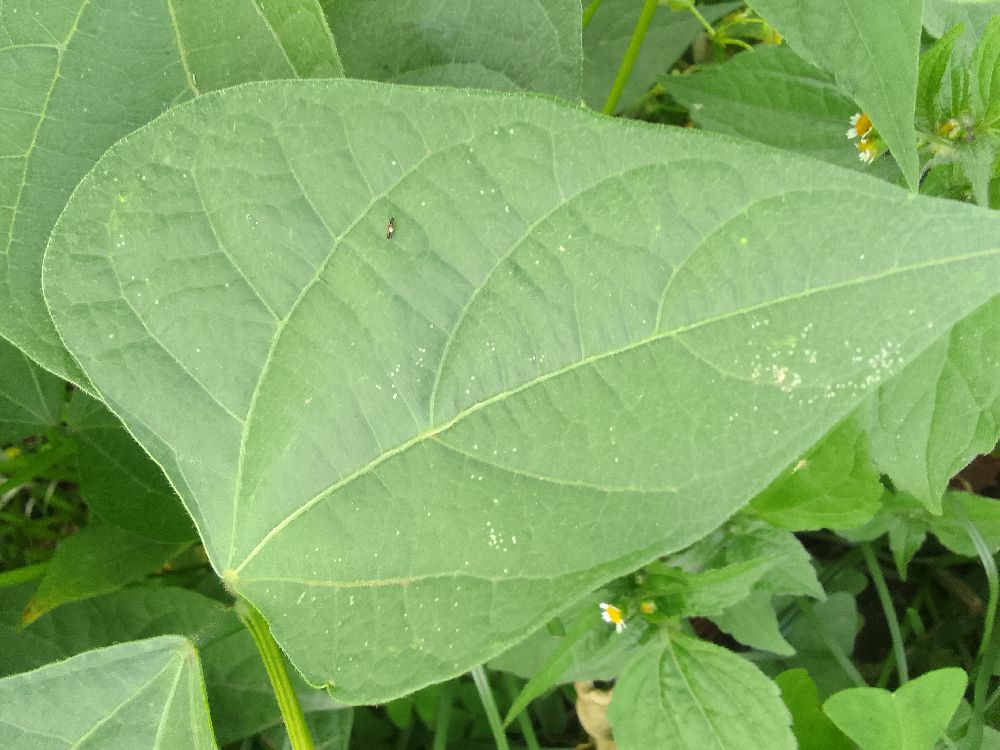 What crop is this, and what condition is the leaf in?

common bean, healthy
